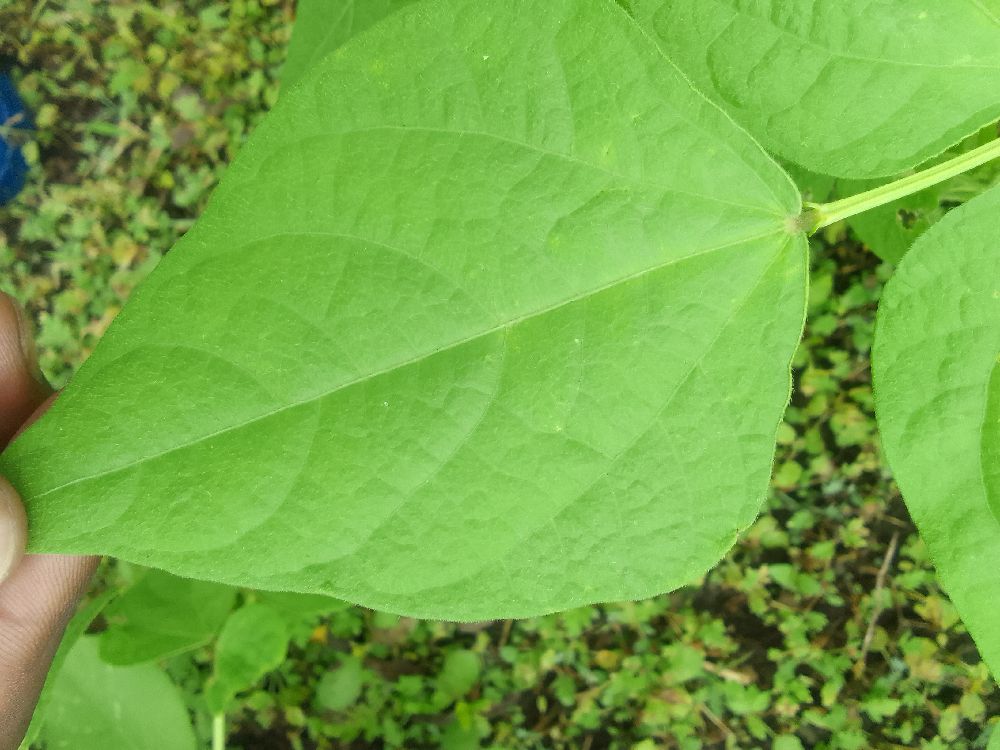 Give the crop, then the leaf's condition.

common bean, healthy
